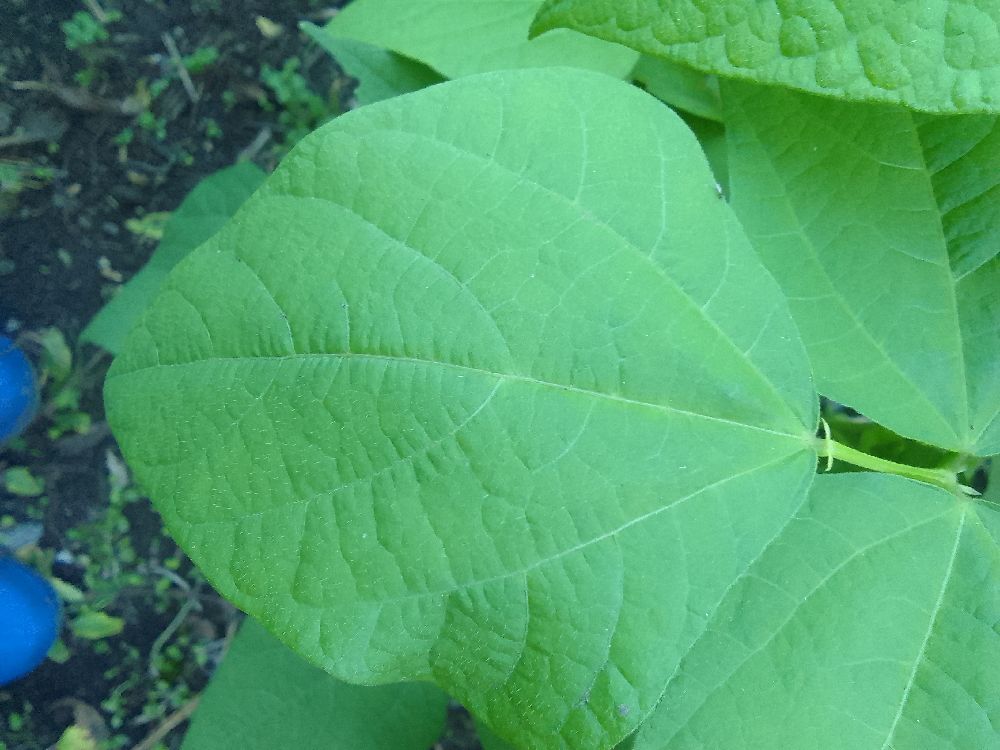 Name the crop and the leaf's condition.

common bean, healthy
